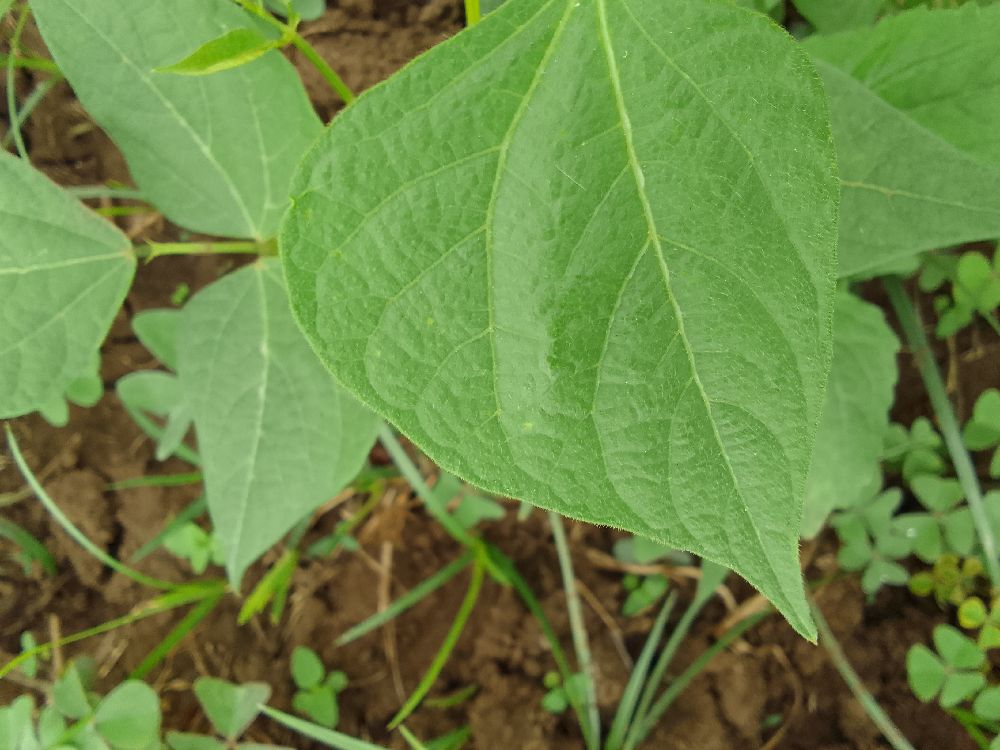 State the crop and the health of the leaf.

common bean, healthy
